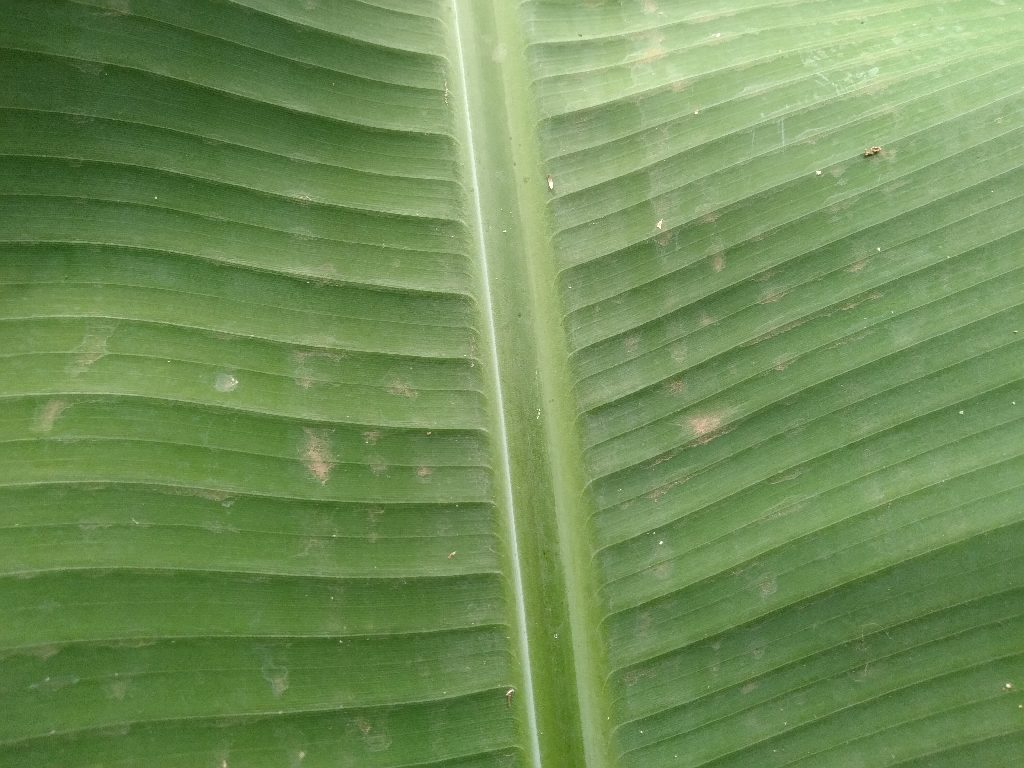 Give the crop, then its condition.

banana, healthy
